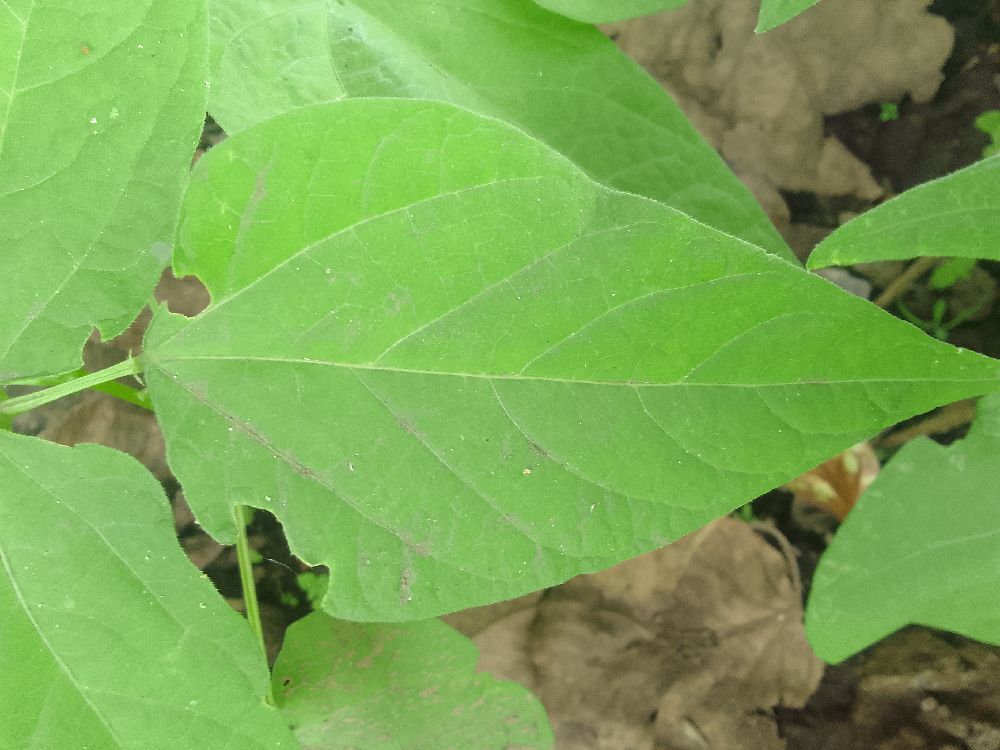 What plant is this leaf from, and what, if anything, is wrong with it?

common bean, healthy
